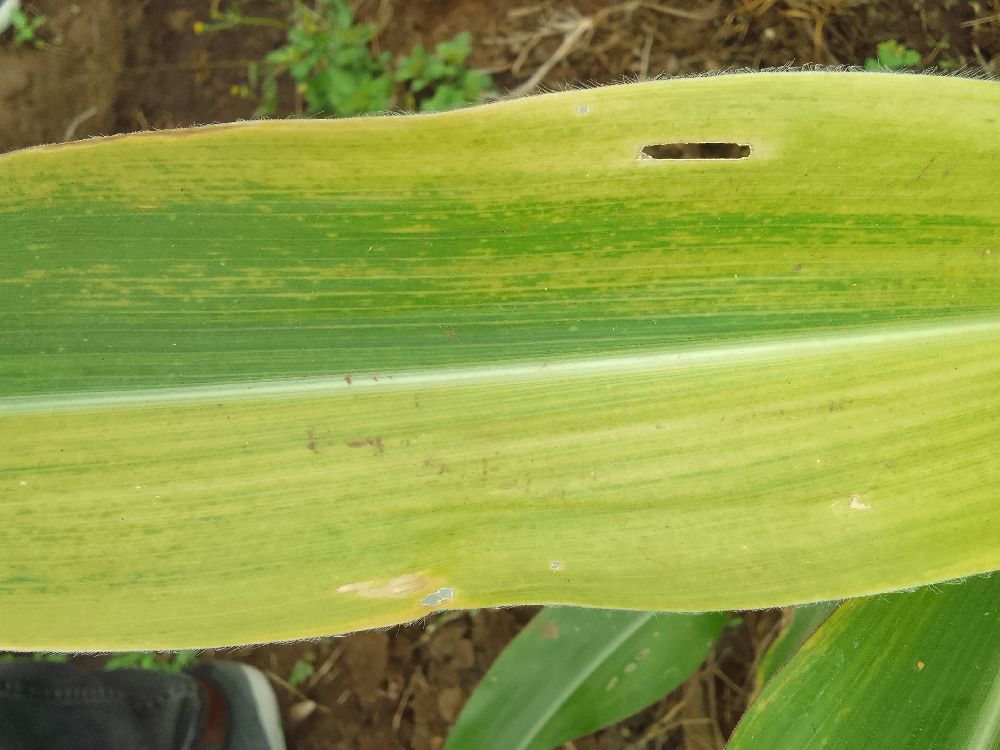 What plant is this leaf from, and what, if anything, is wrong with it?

maize, maize lethal necrosis
